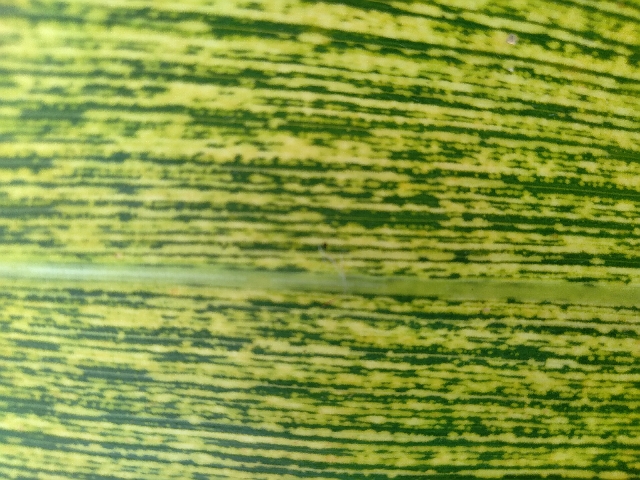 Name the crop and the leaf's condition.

maize, maize streak virus
